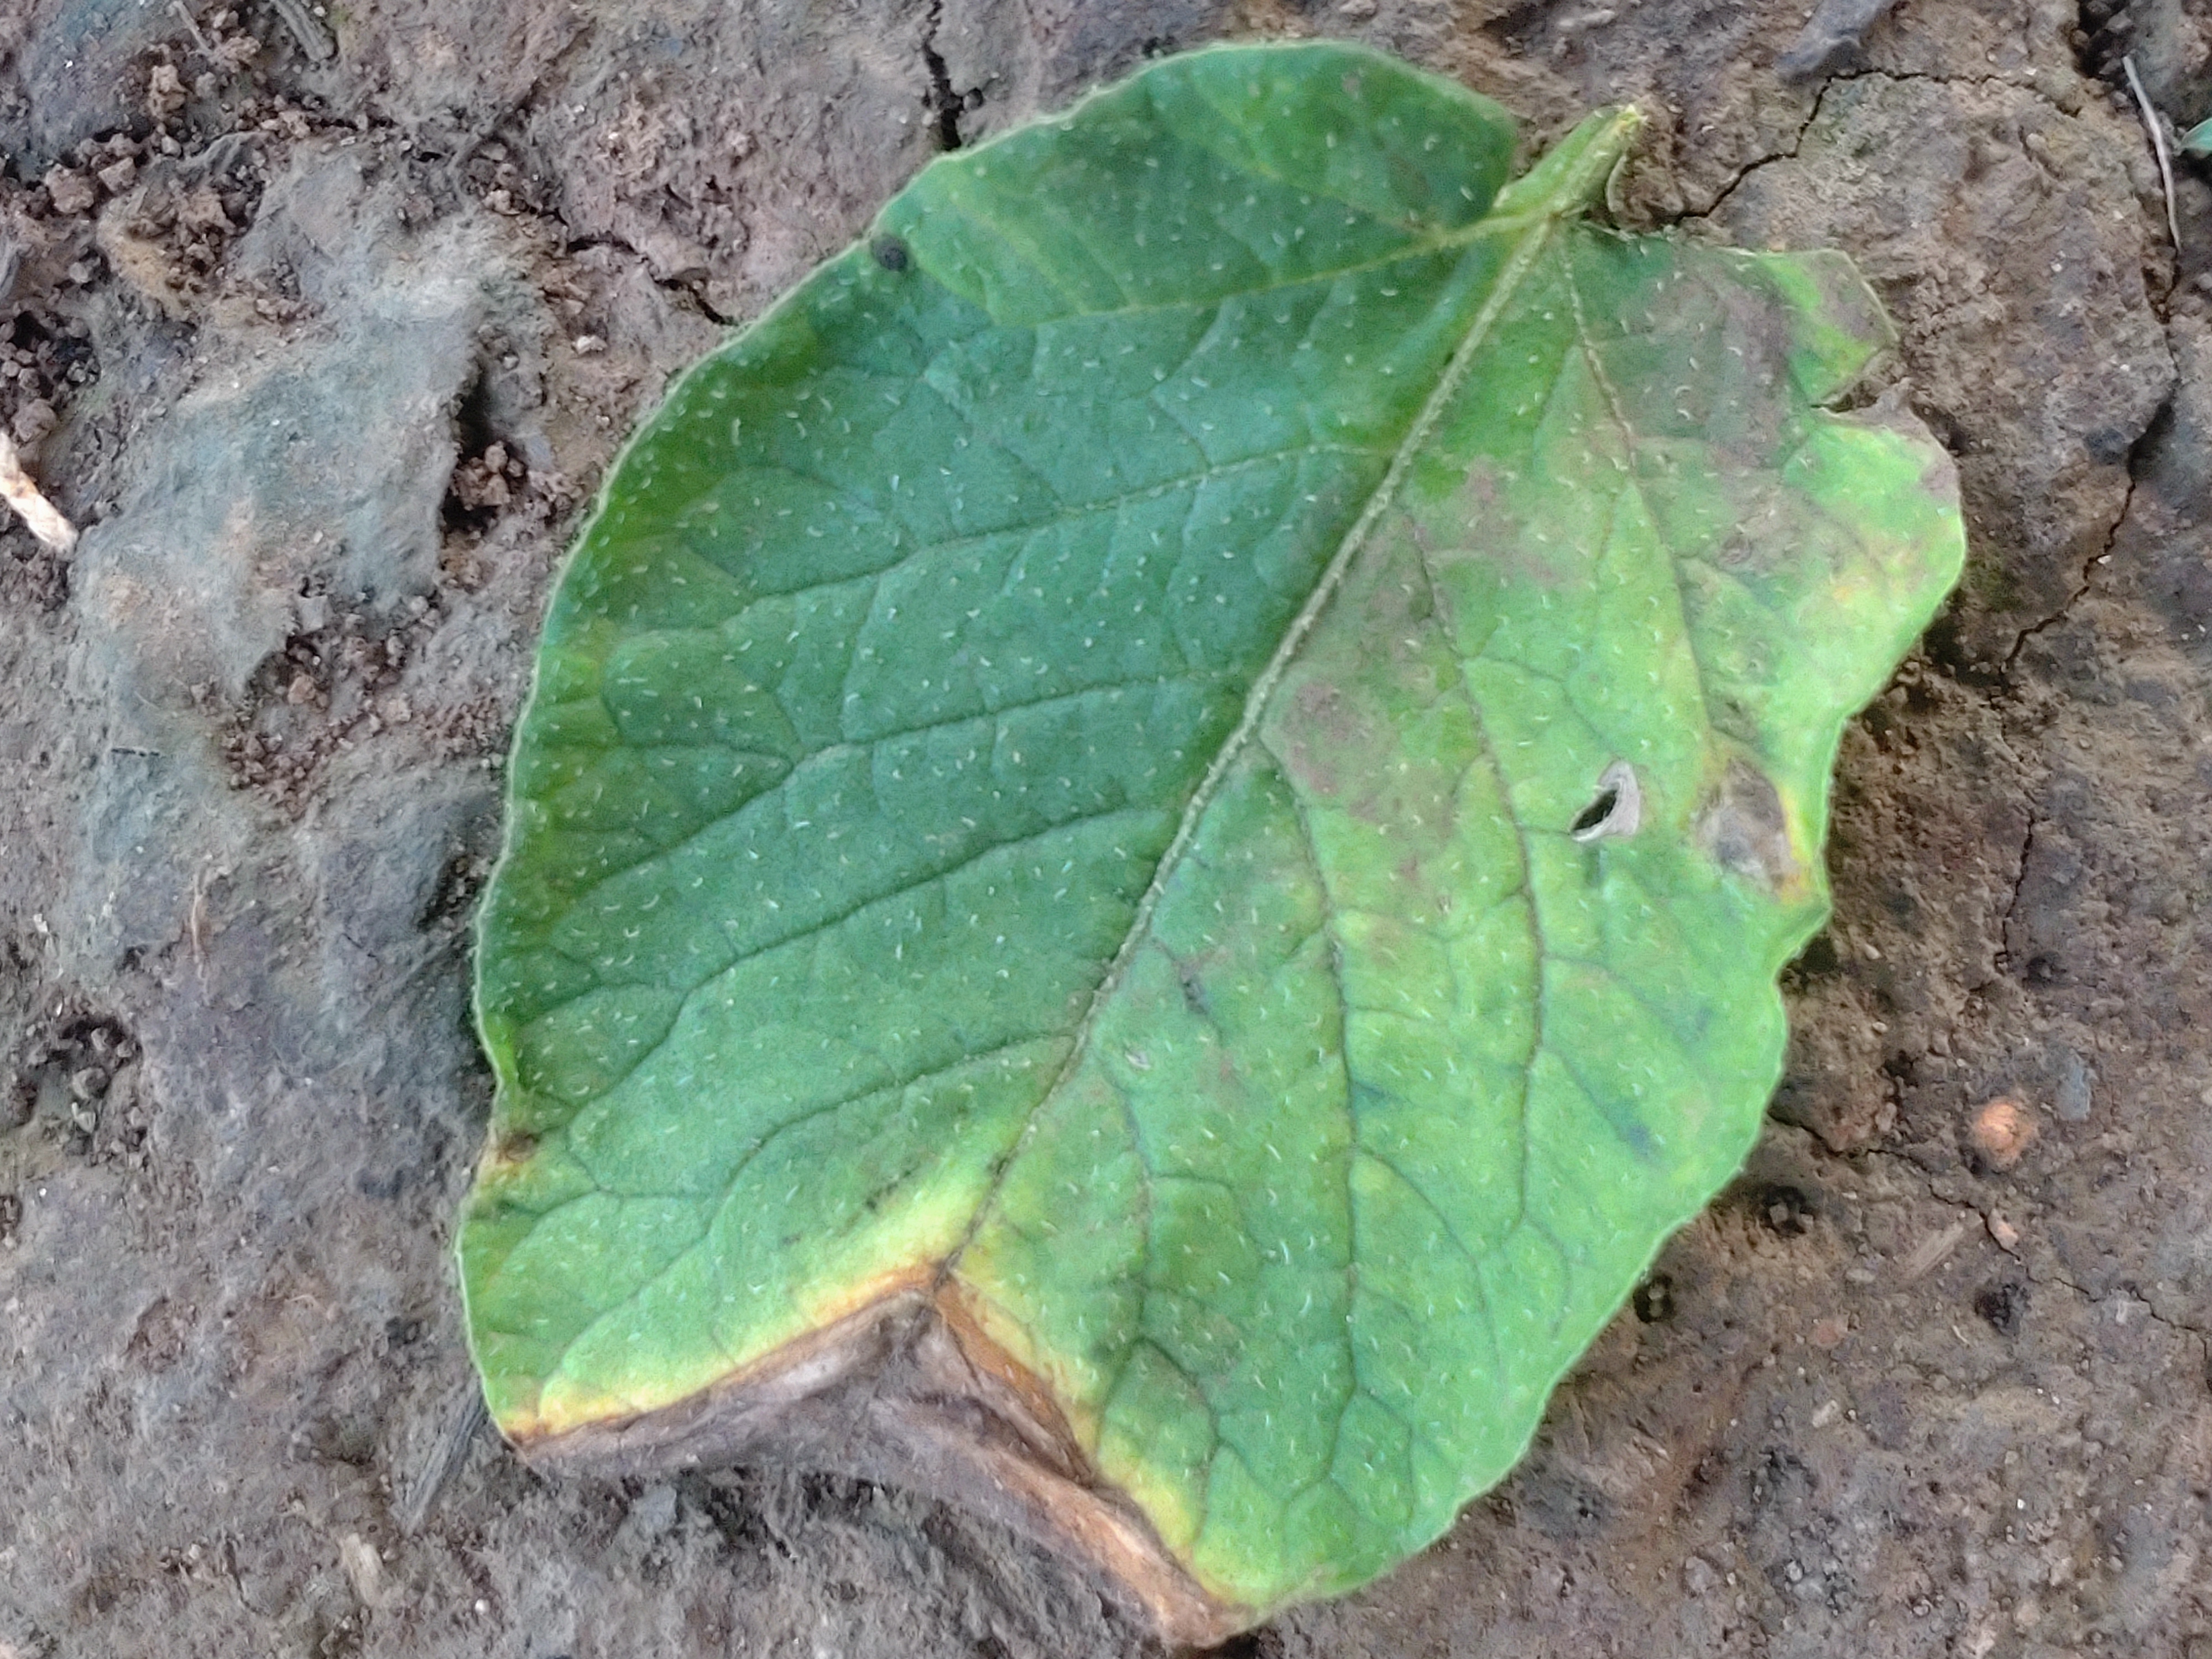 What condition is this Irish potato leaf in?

early blight
